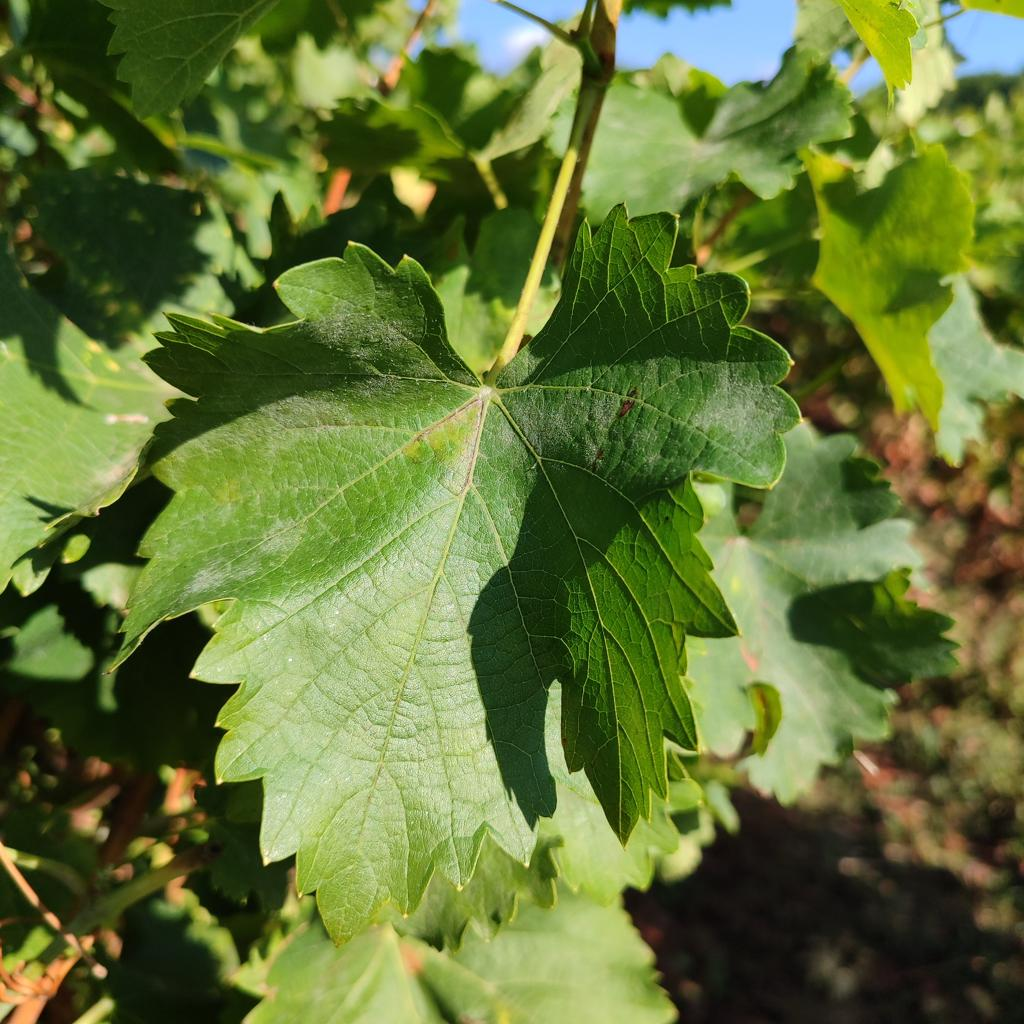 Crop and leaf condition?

grapevine, powdery mildew
